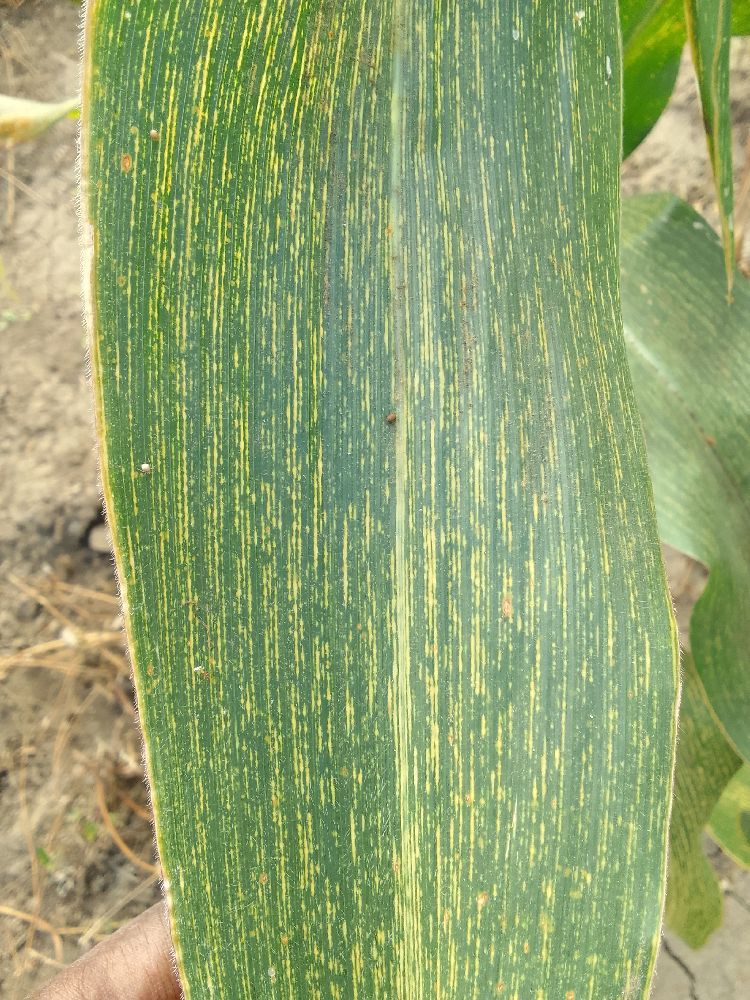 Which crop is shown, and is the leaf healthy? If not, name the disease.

maize, maize streak virus
